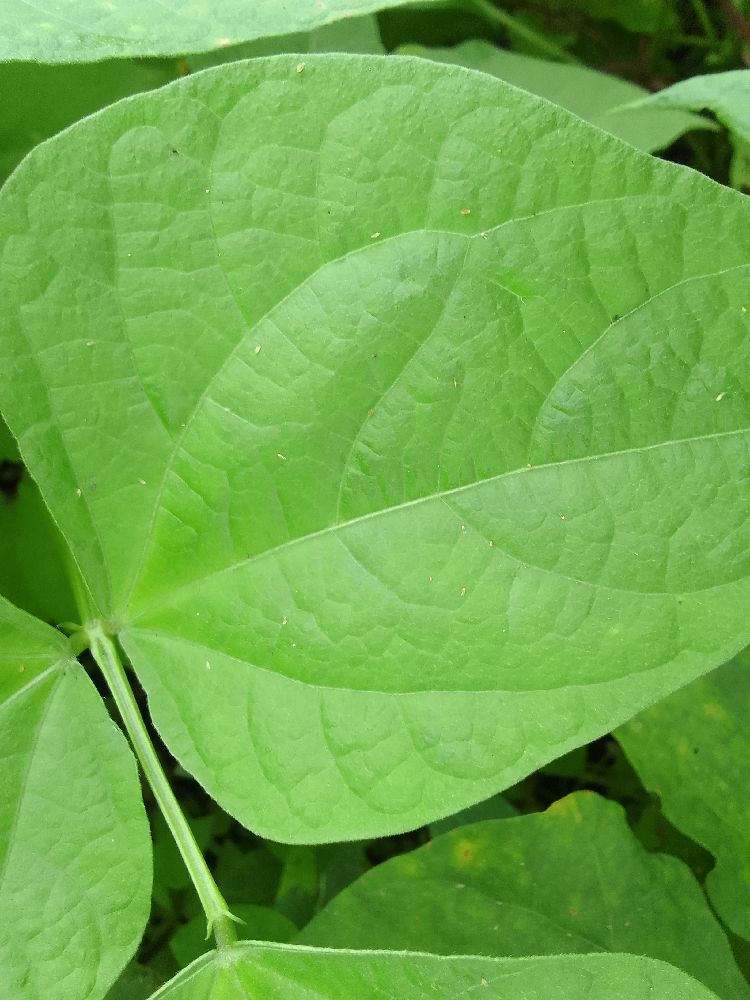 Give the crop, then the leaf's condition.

common bean, healthy
